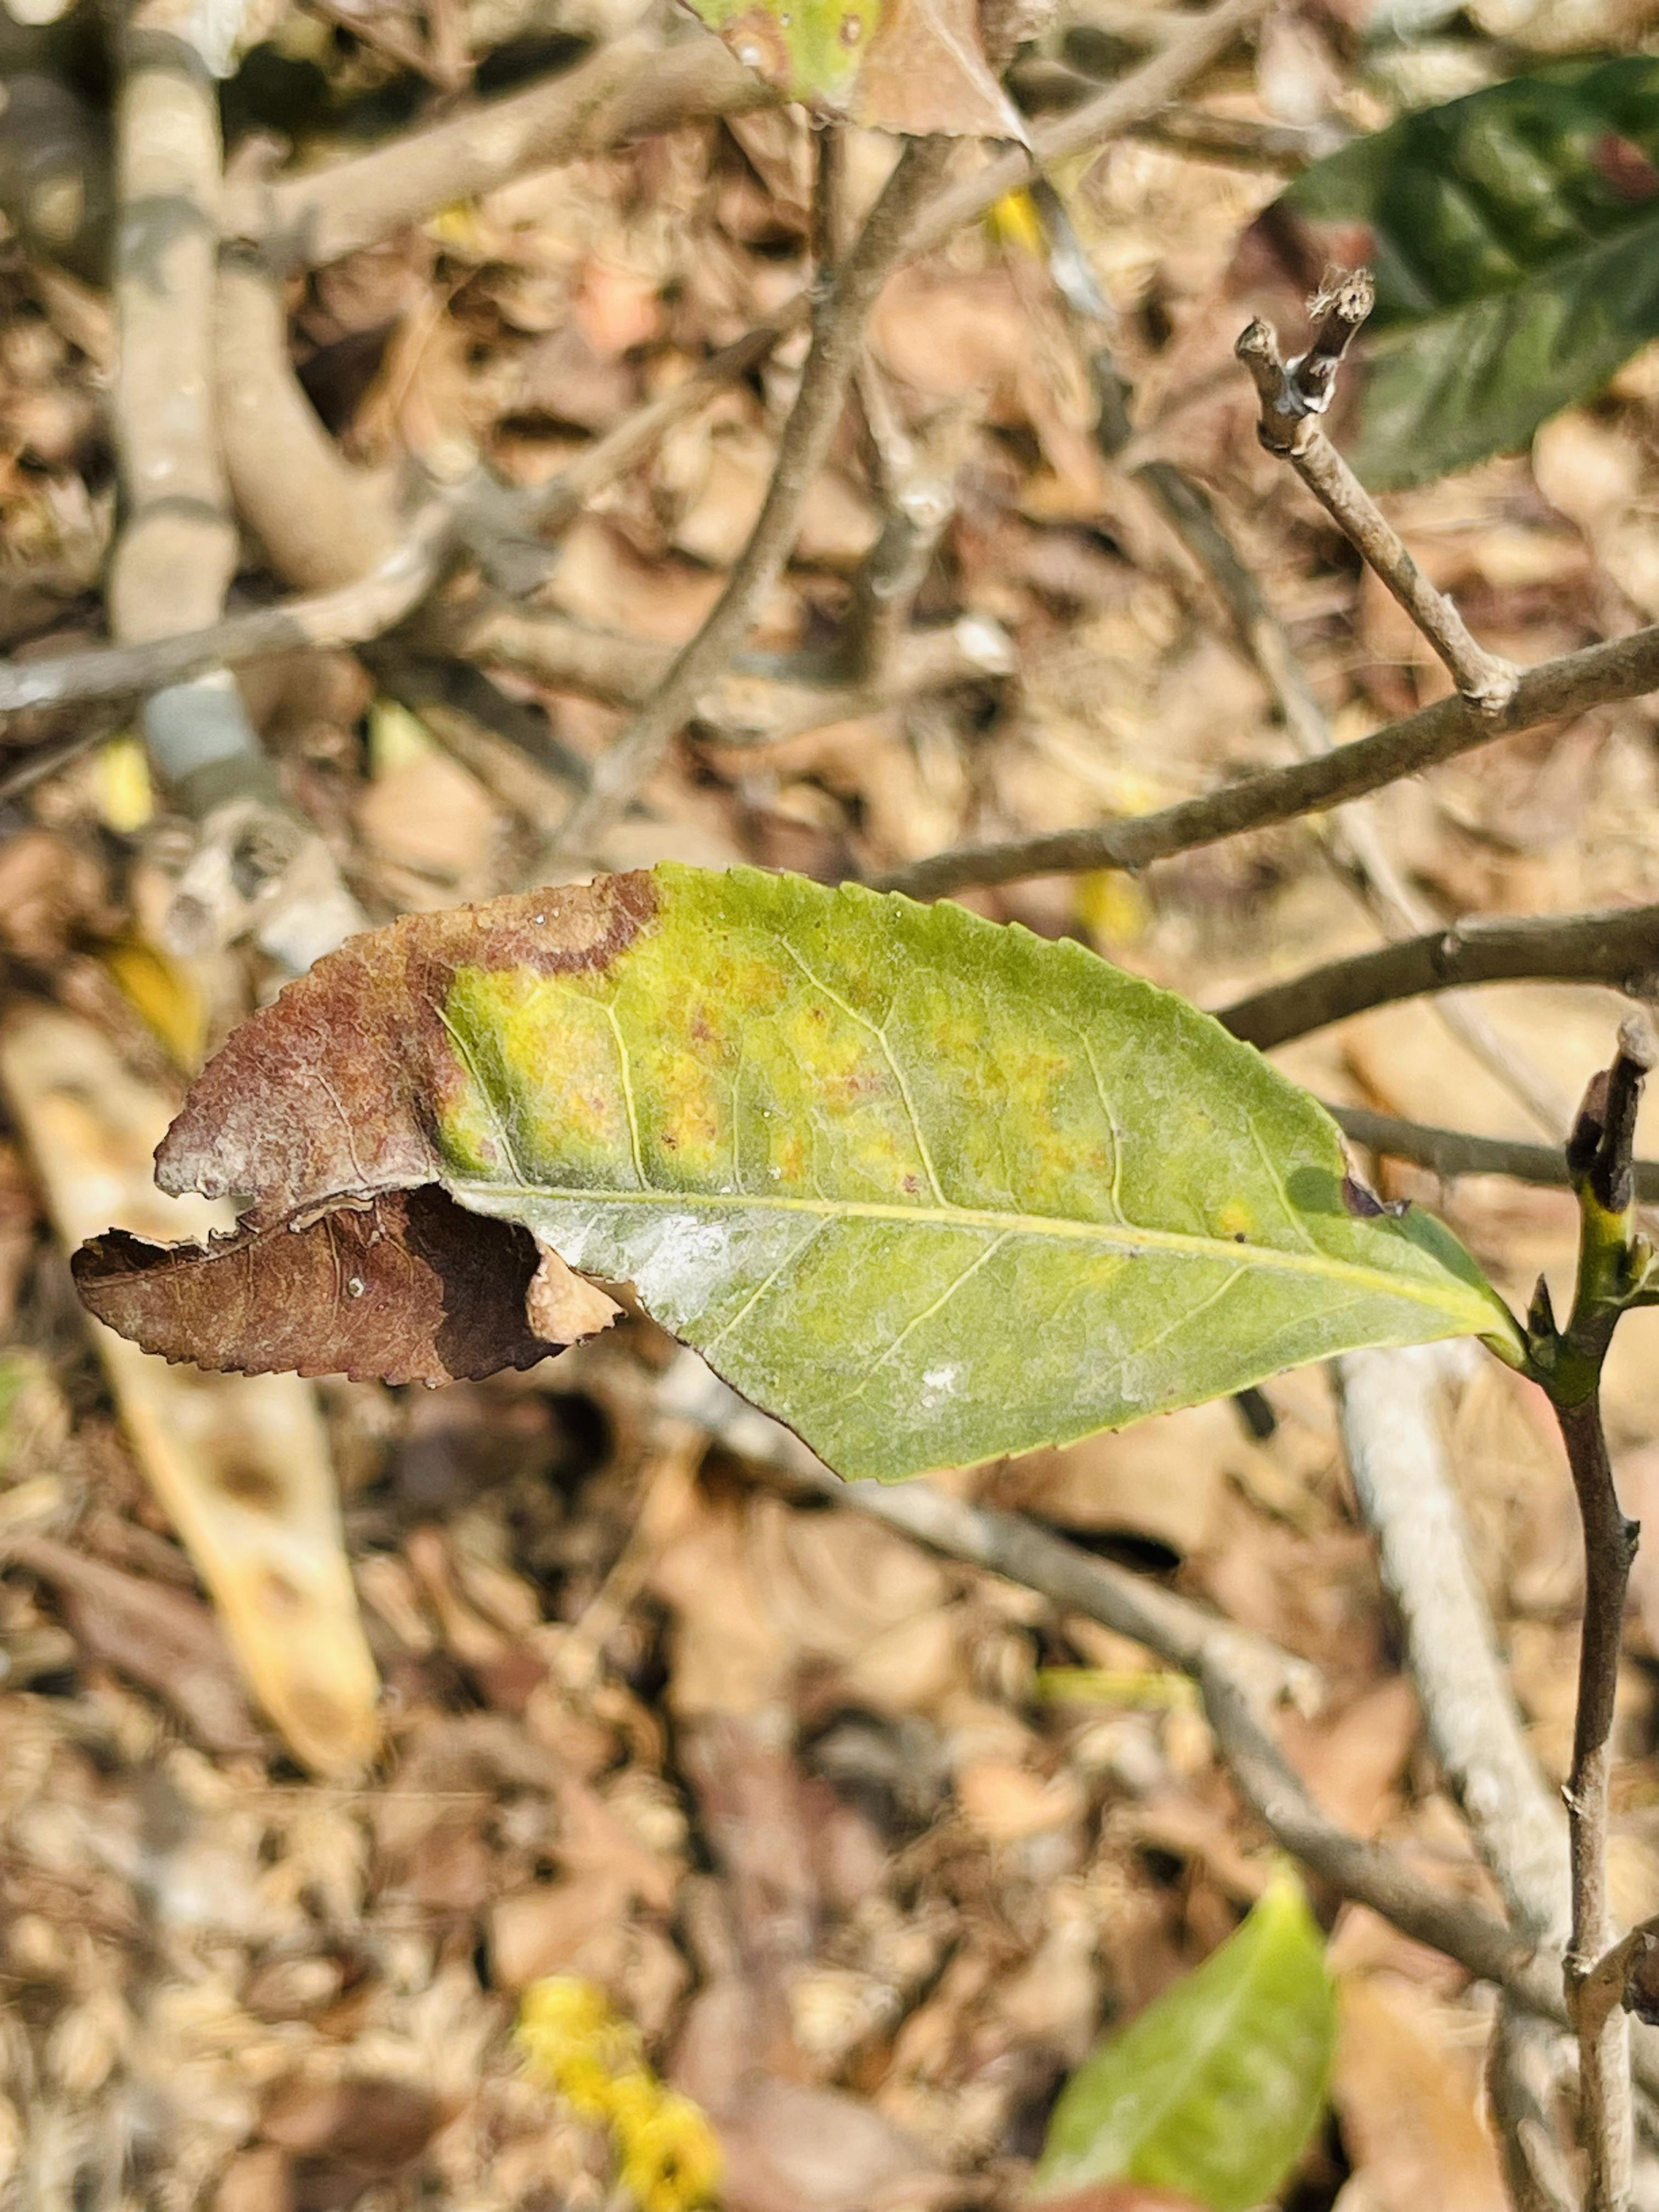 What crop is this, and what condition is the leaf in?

tea, blight
